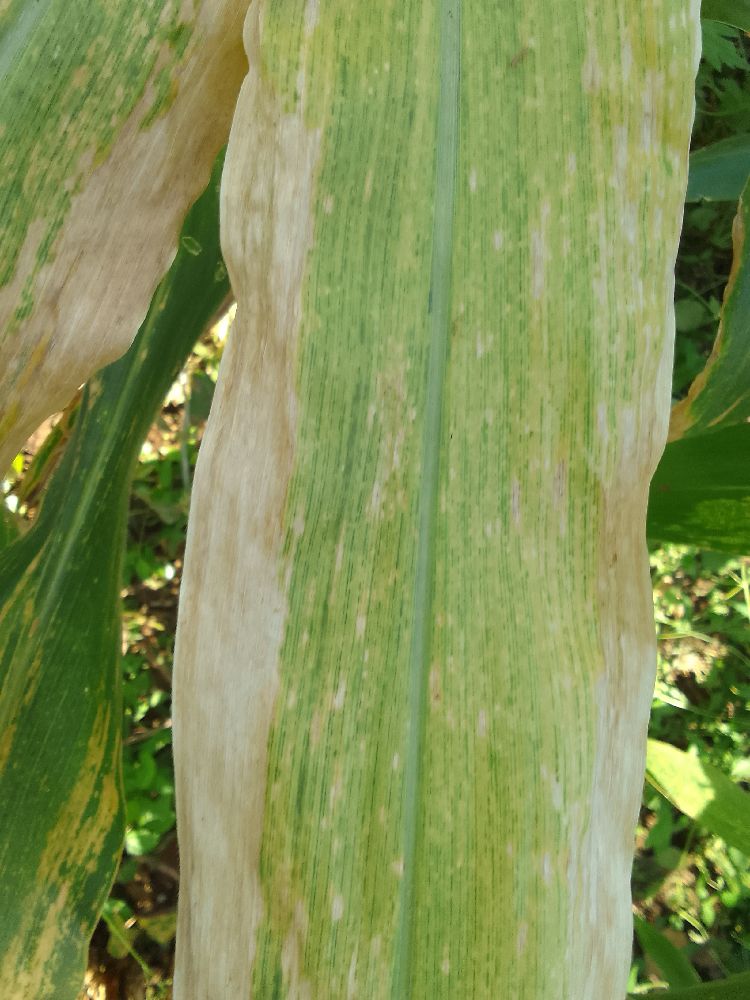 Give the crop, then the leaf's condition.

maize, maize lethal necrosis
